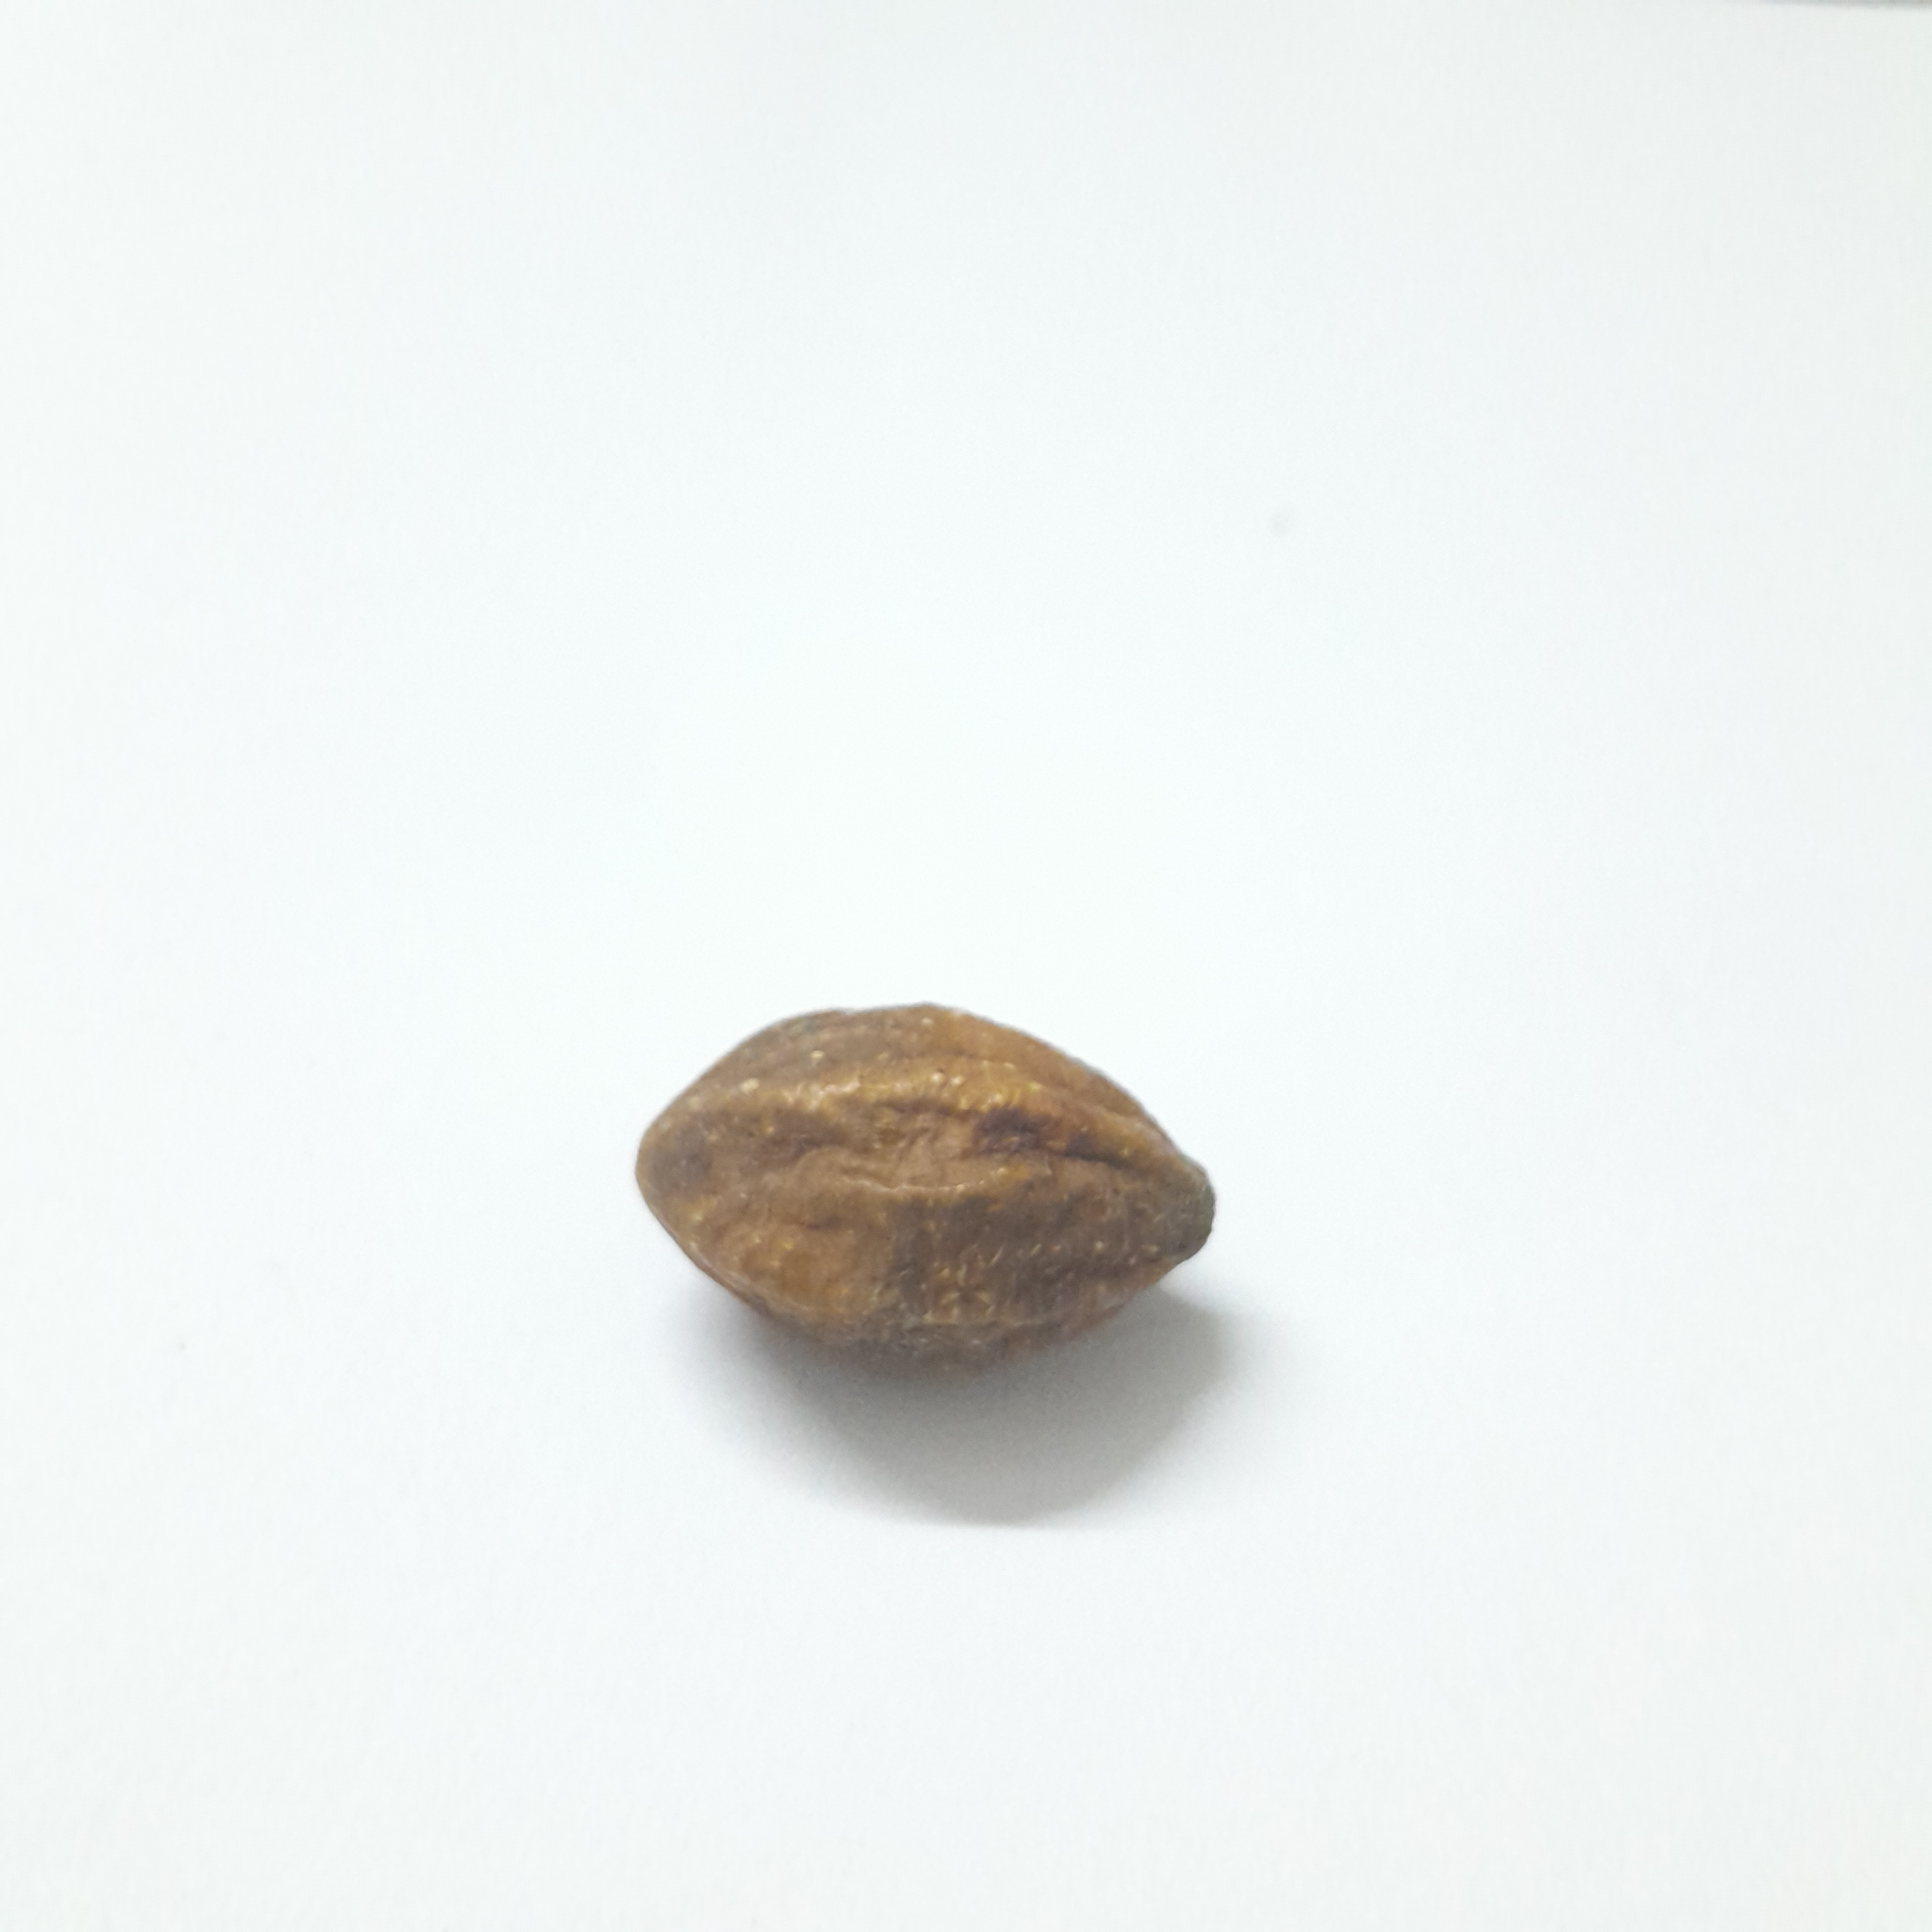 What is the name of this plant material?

hirdaa
